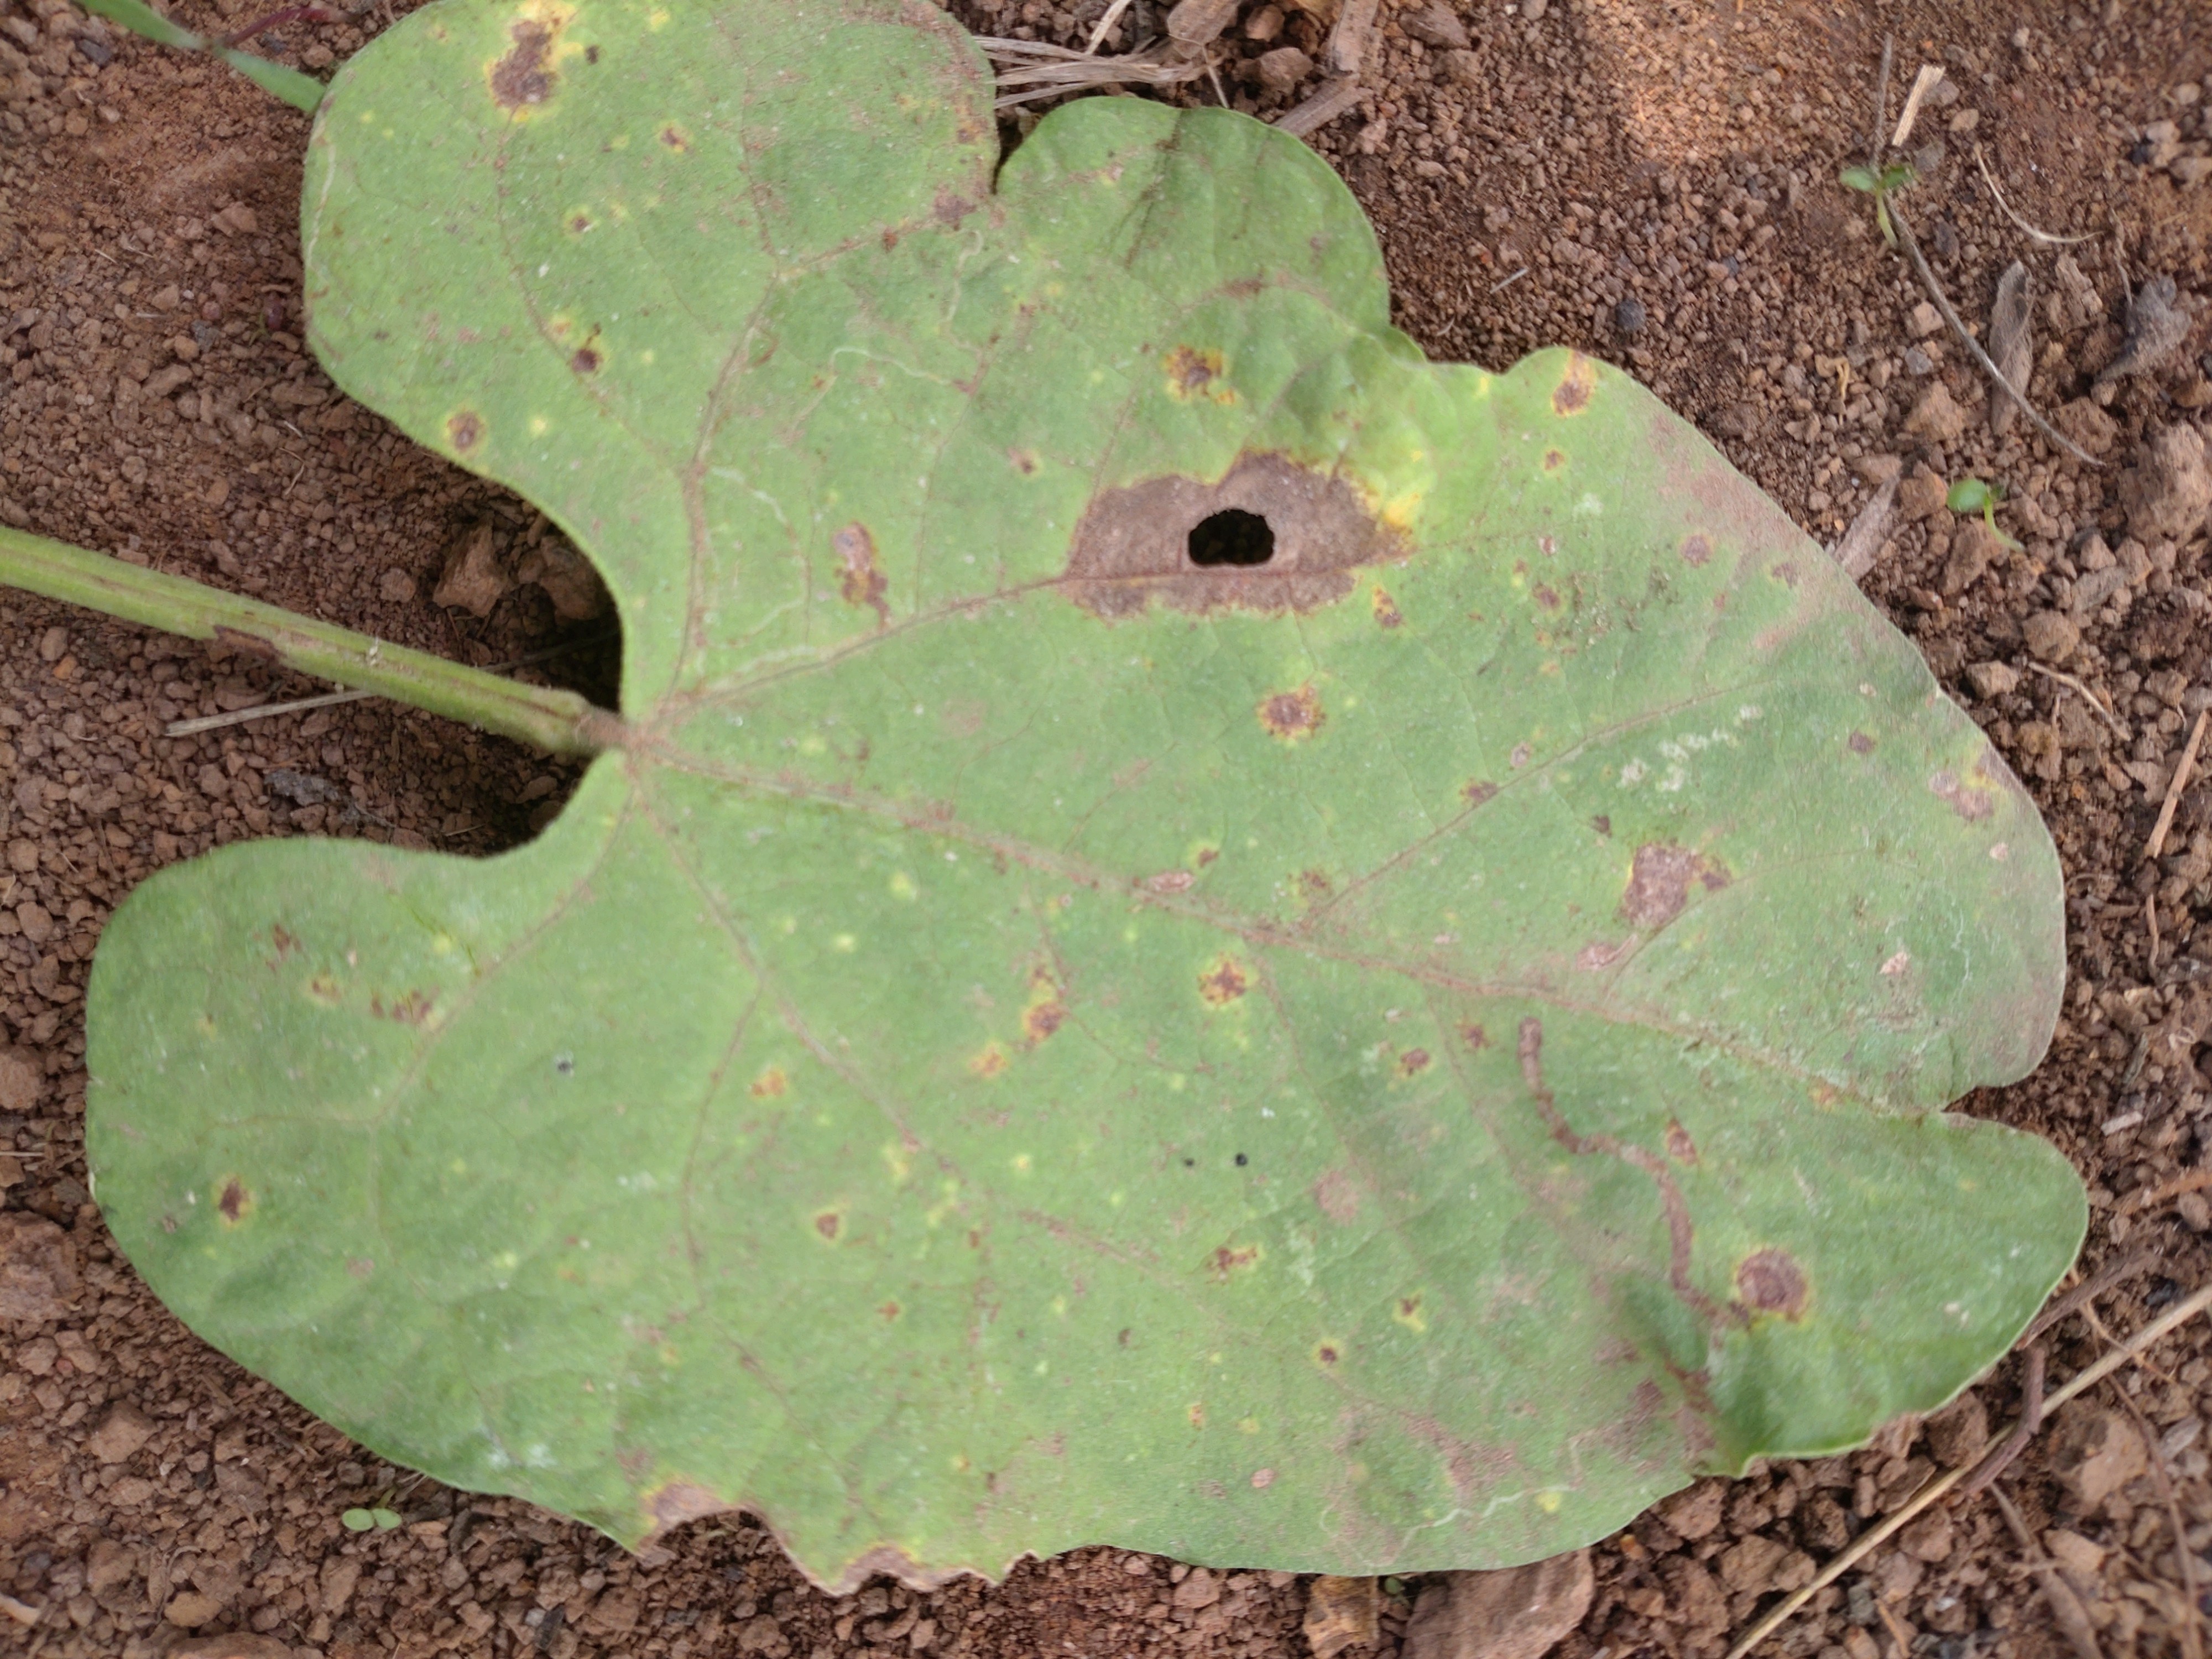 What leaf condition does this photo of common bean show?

rust
